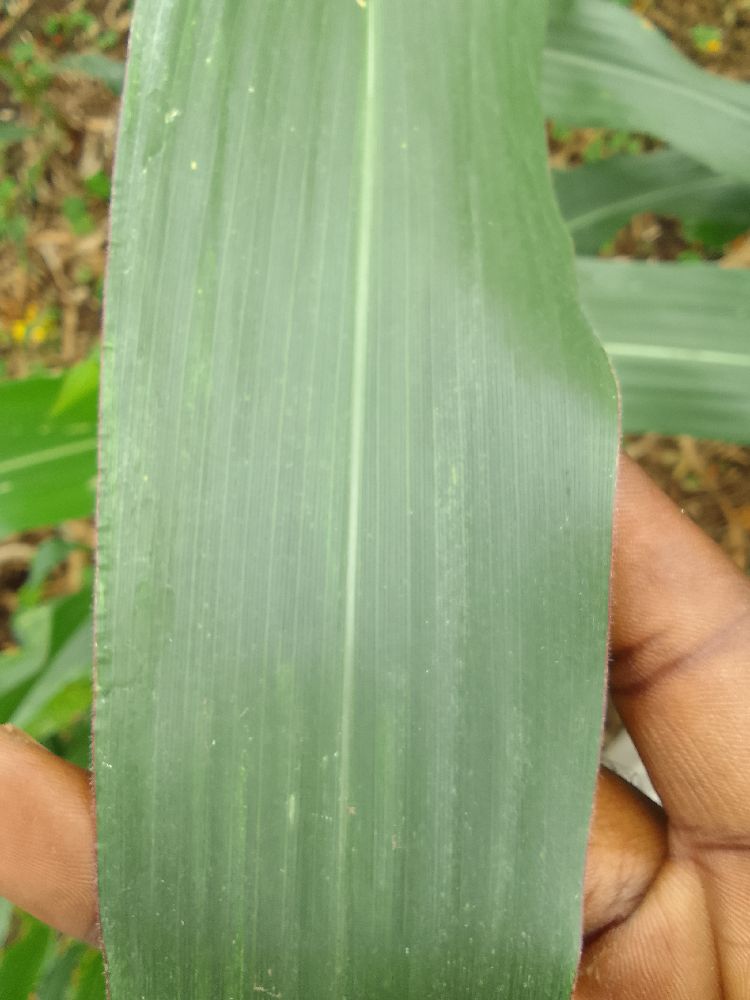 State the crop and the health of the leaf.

maize, healthy
